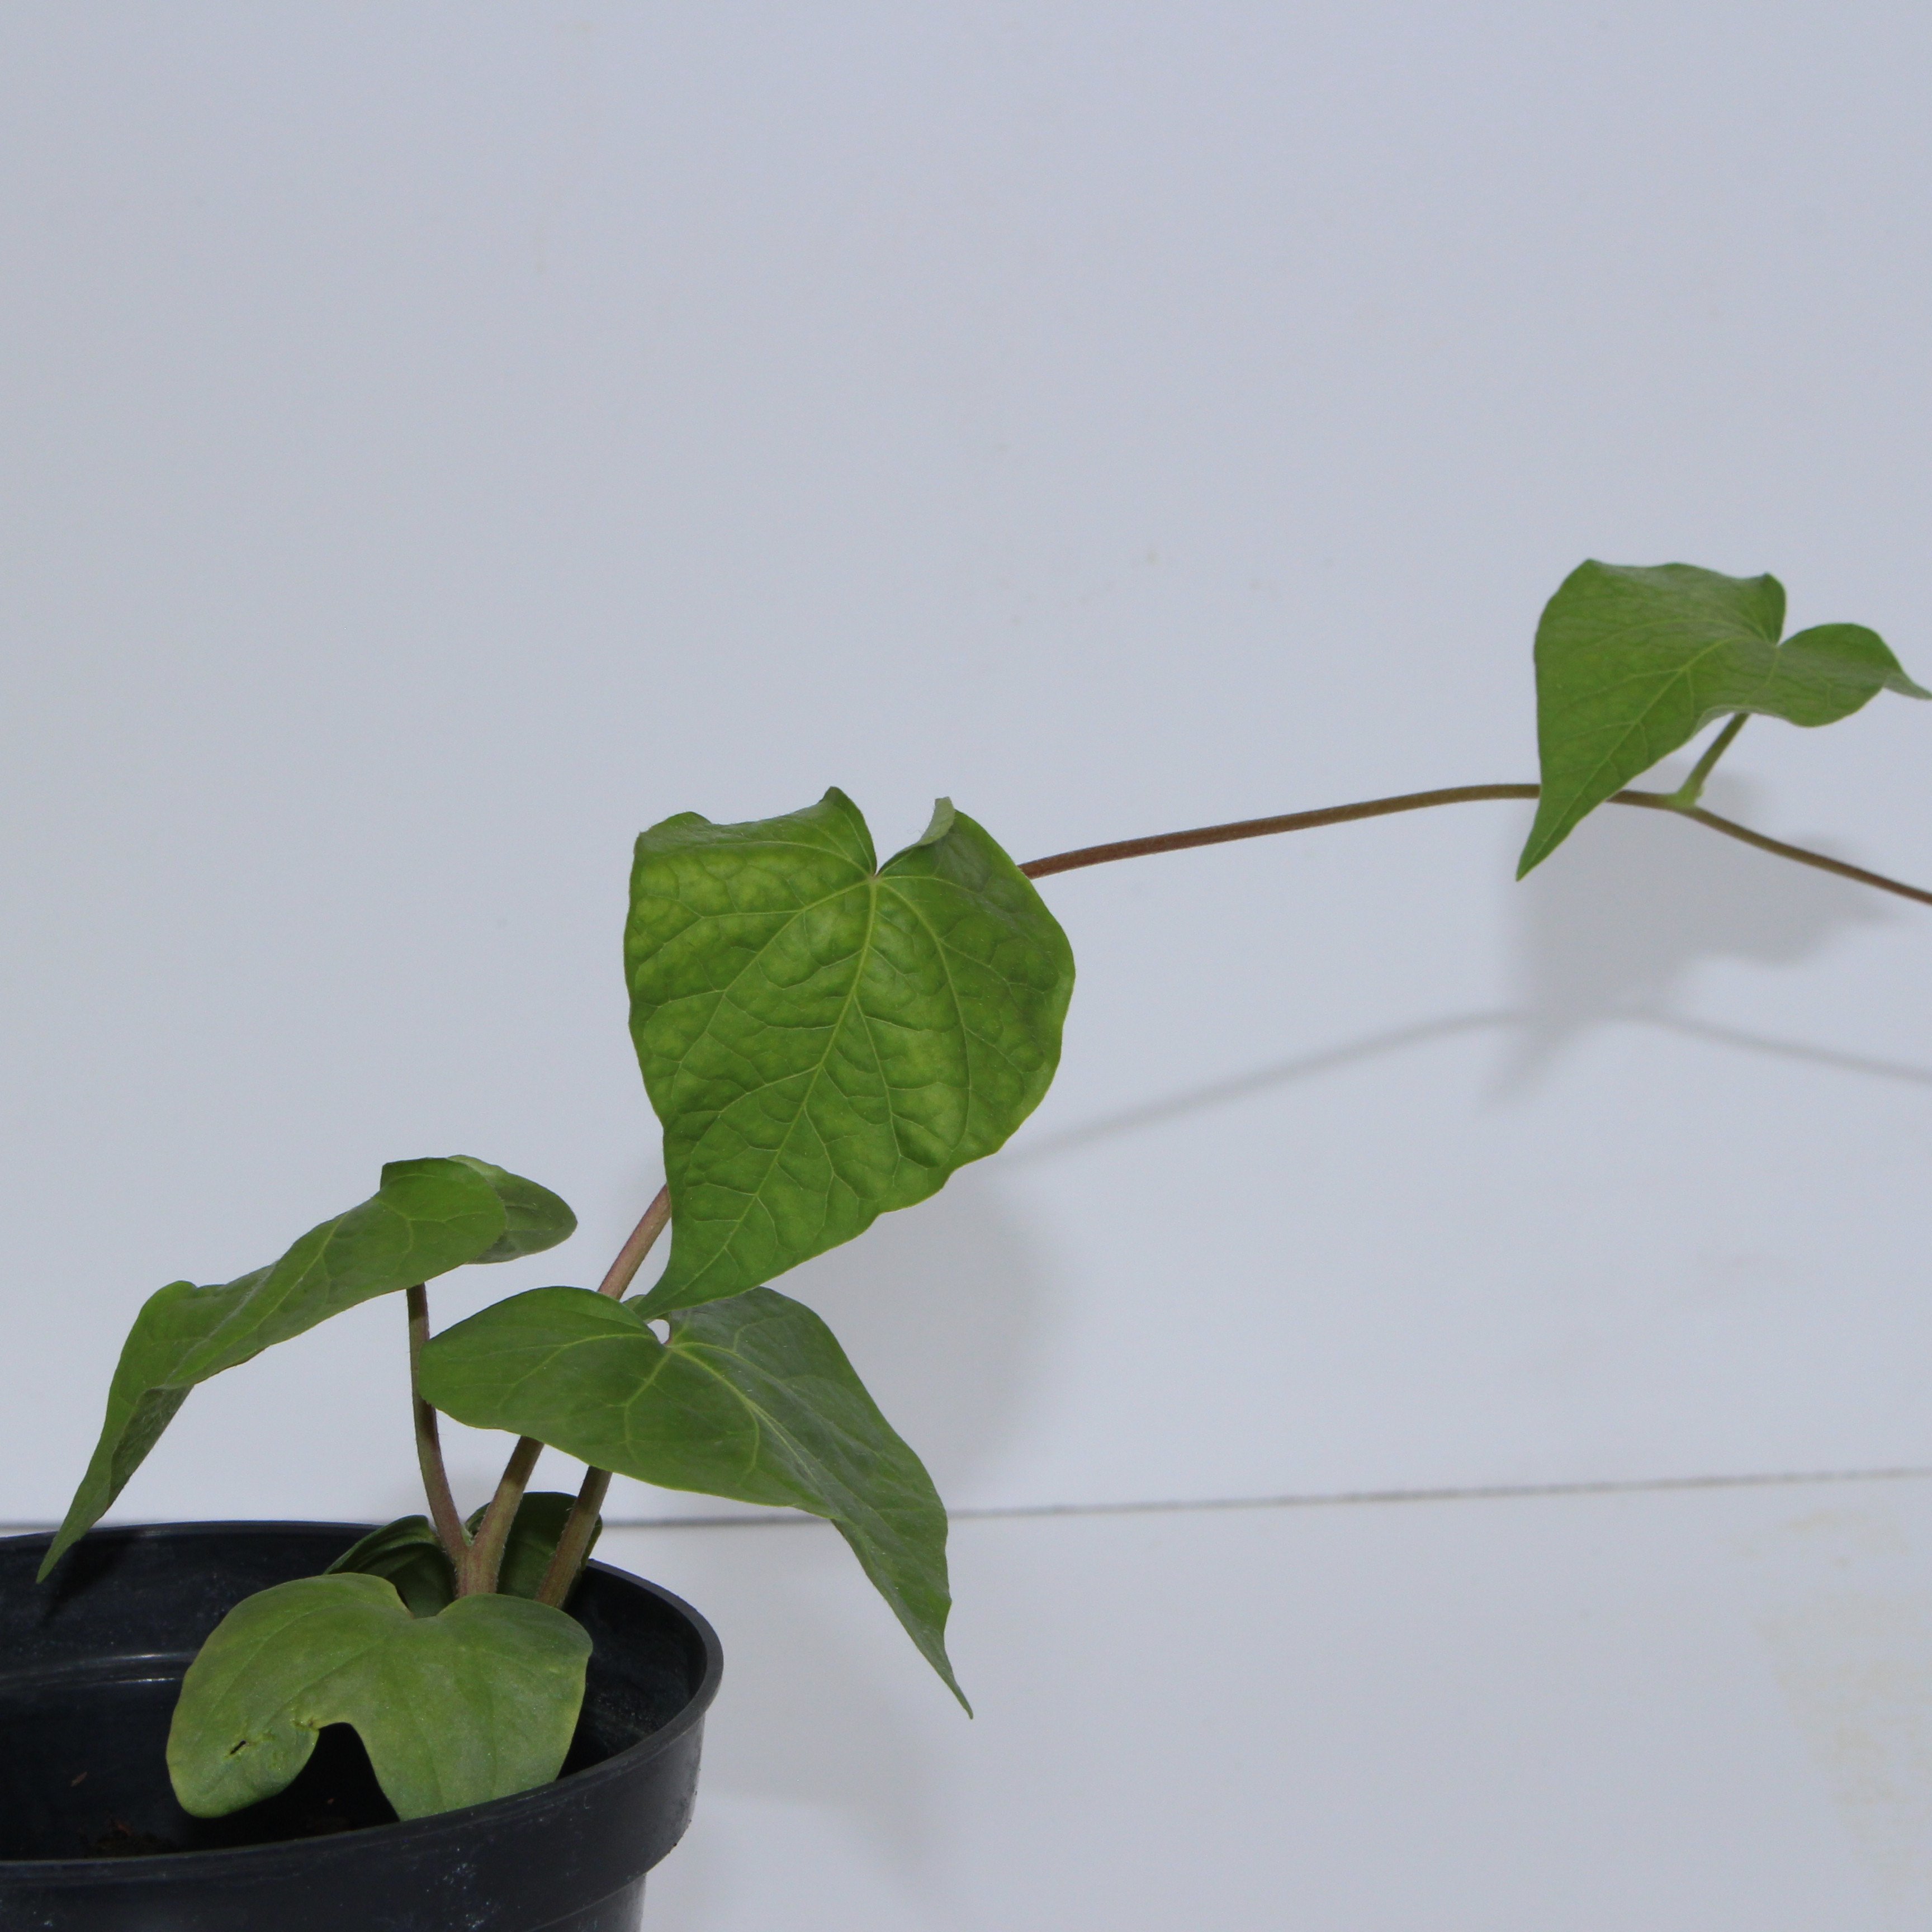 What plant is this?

Convolvulus arvensis
